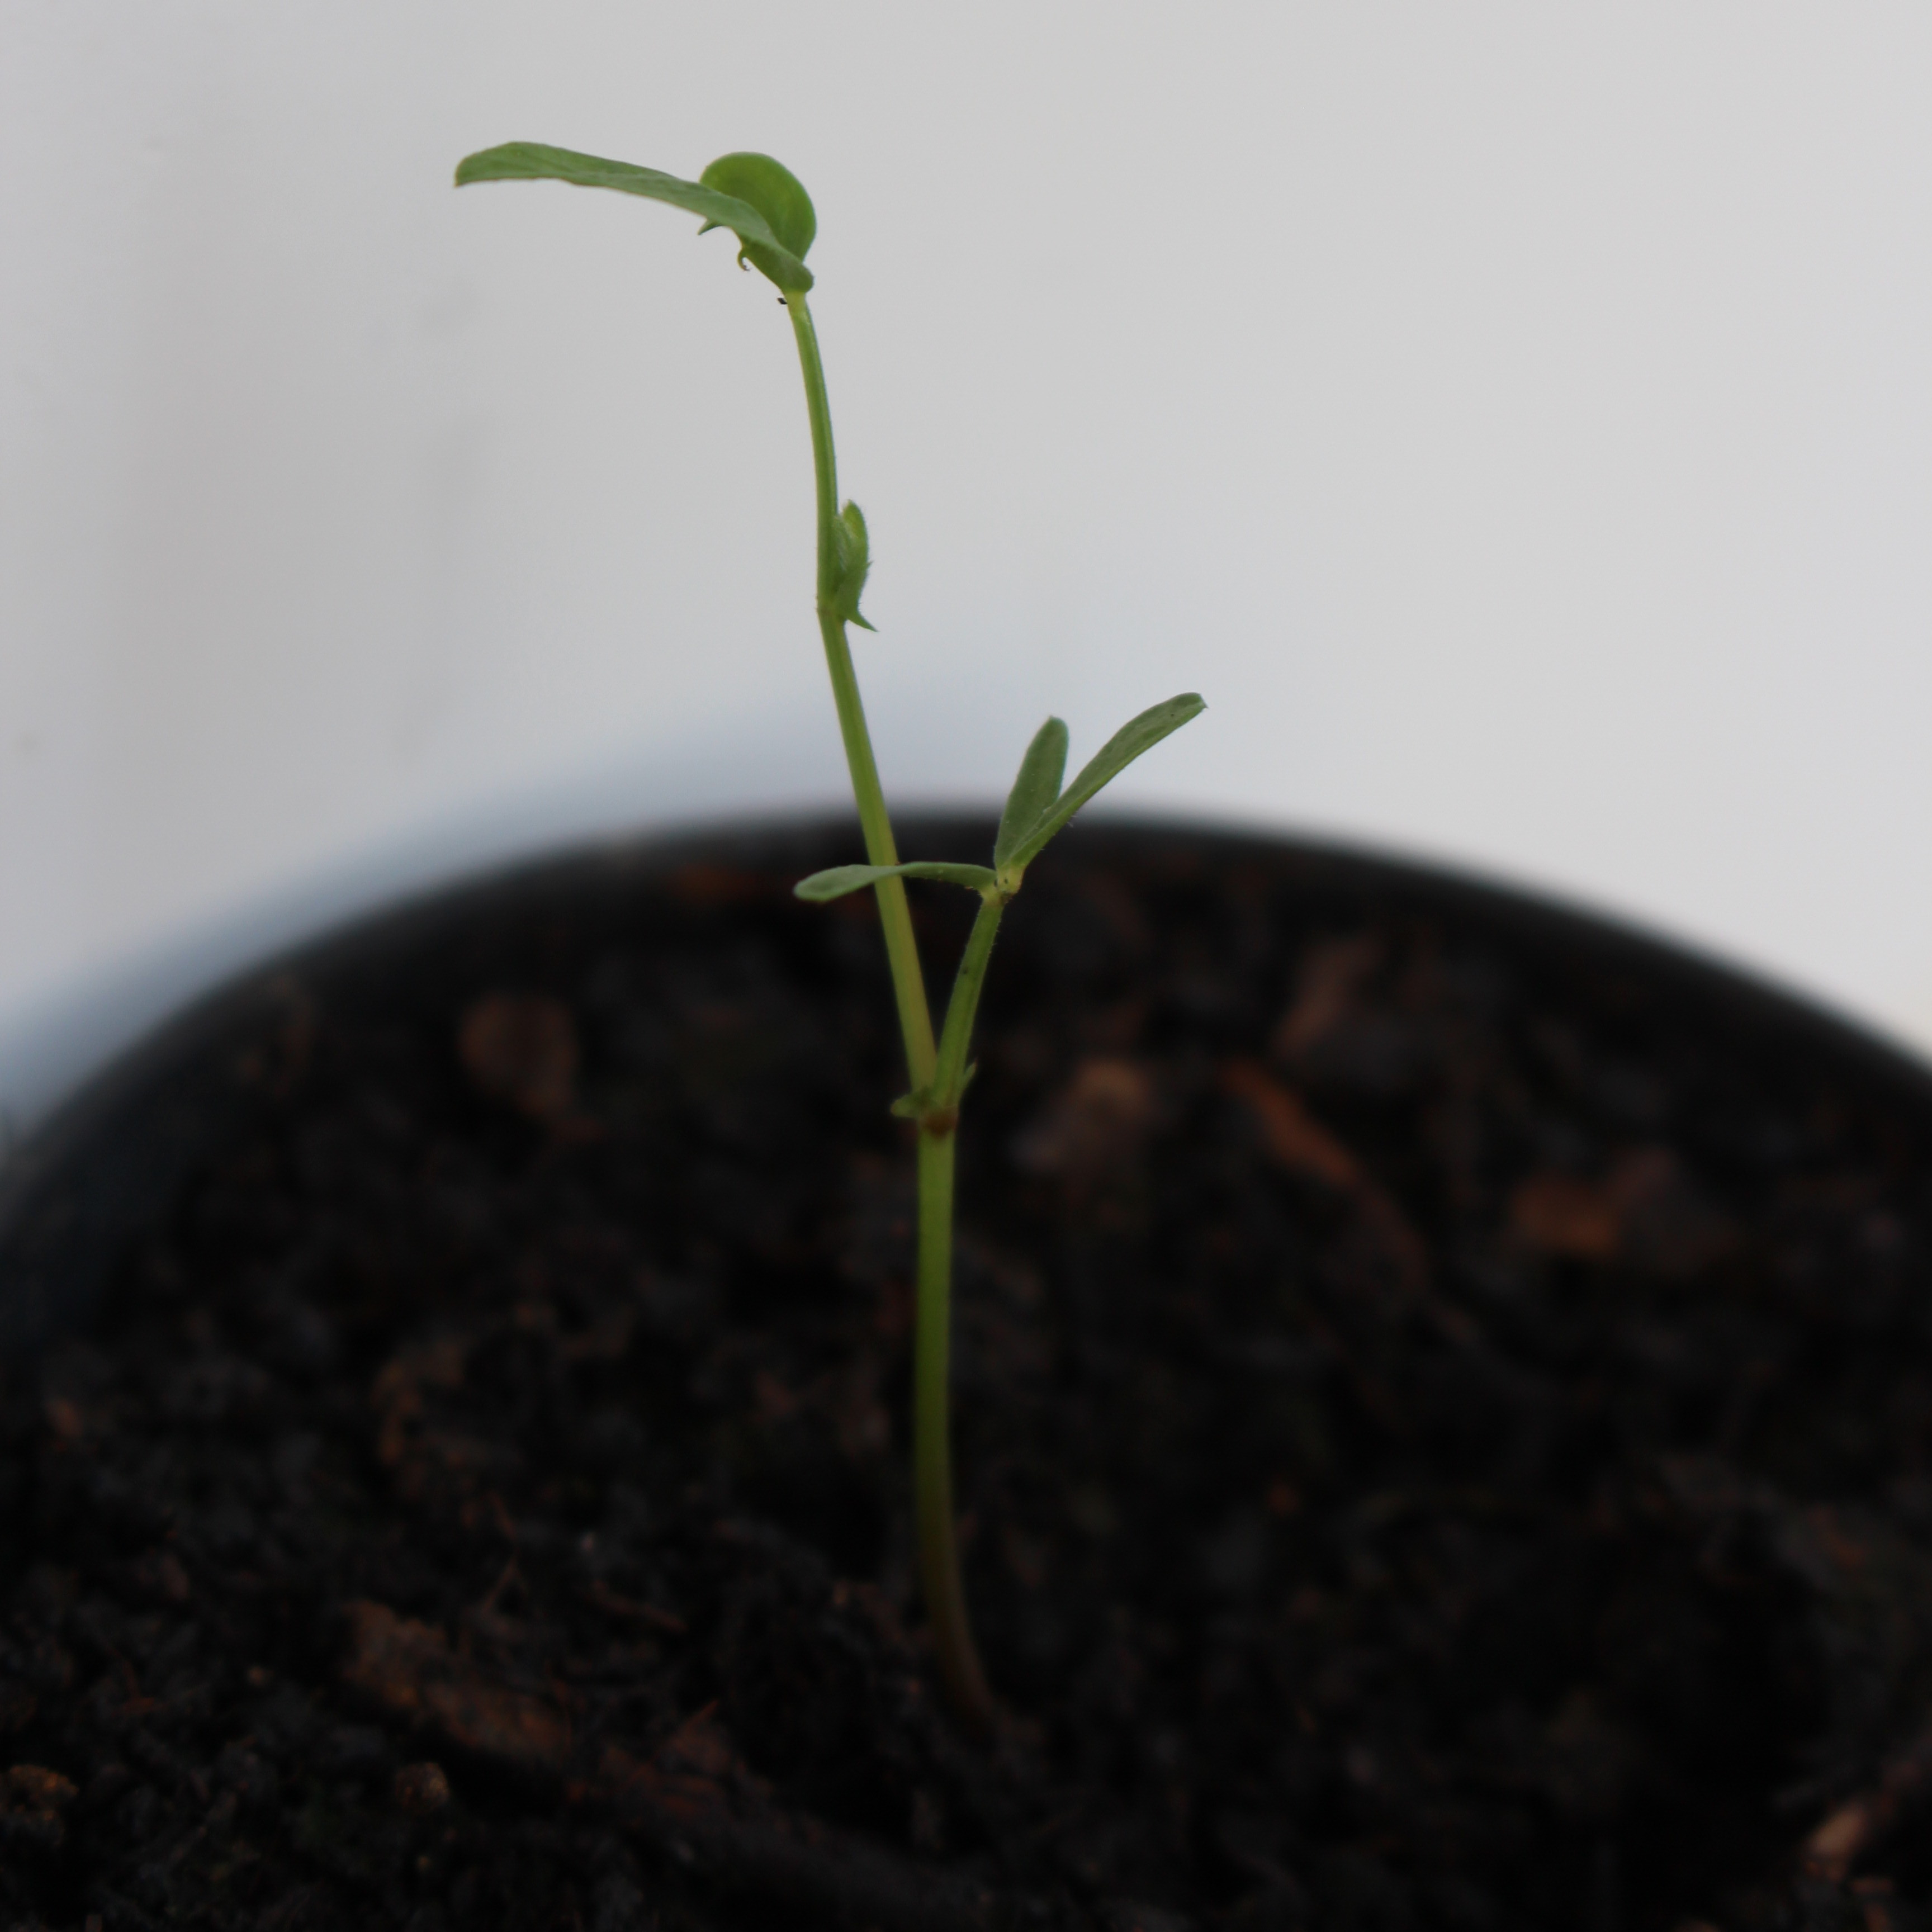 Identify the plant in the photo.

Vicia sativa
